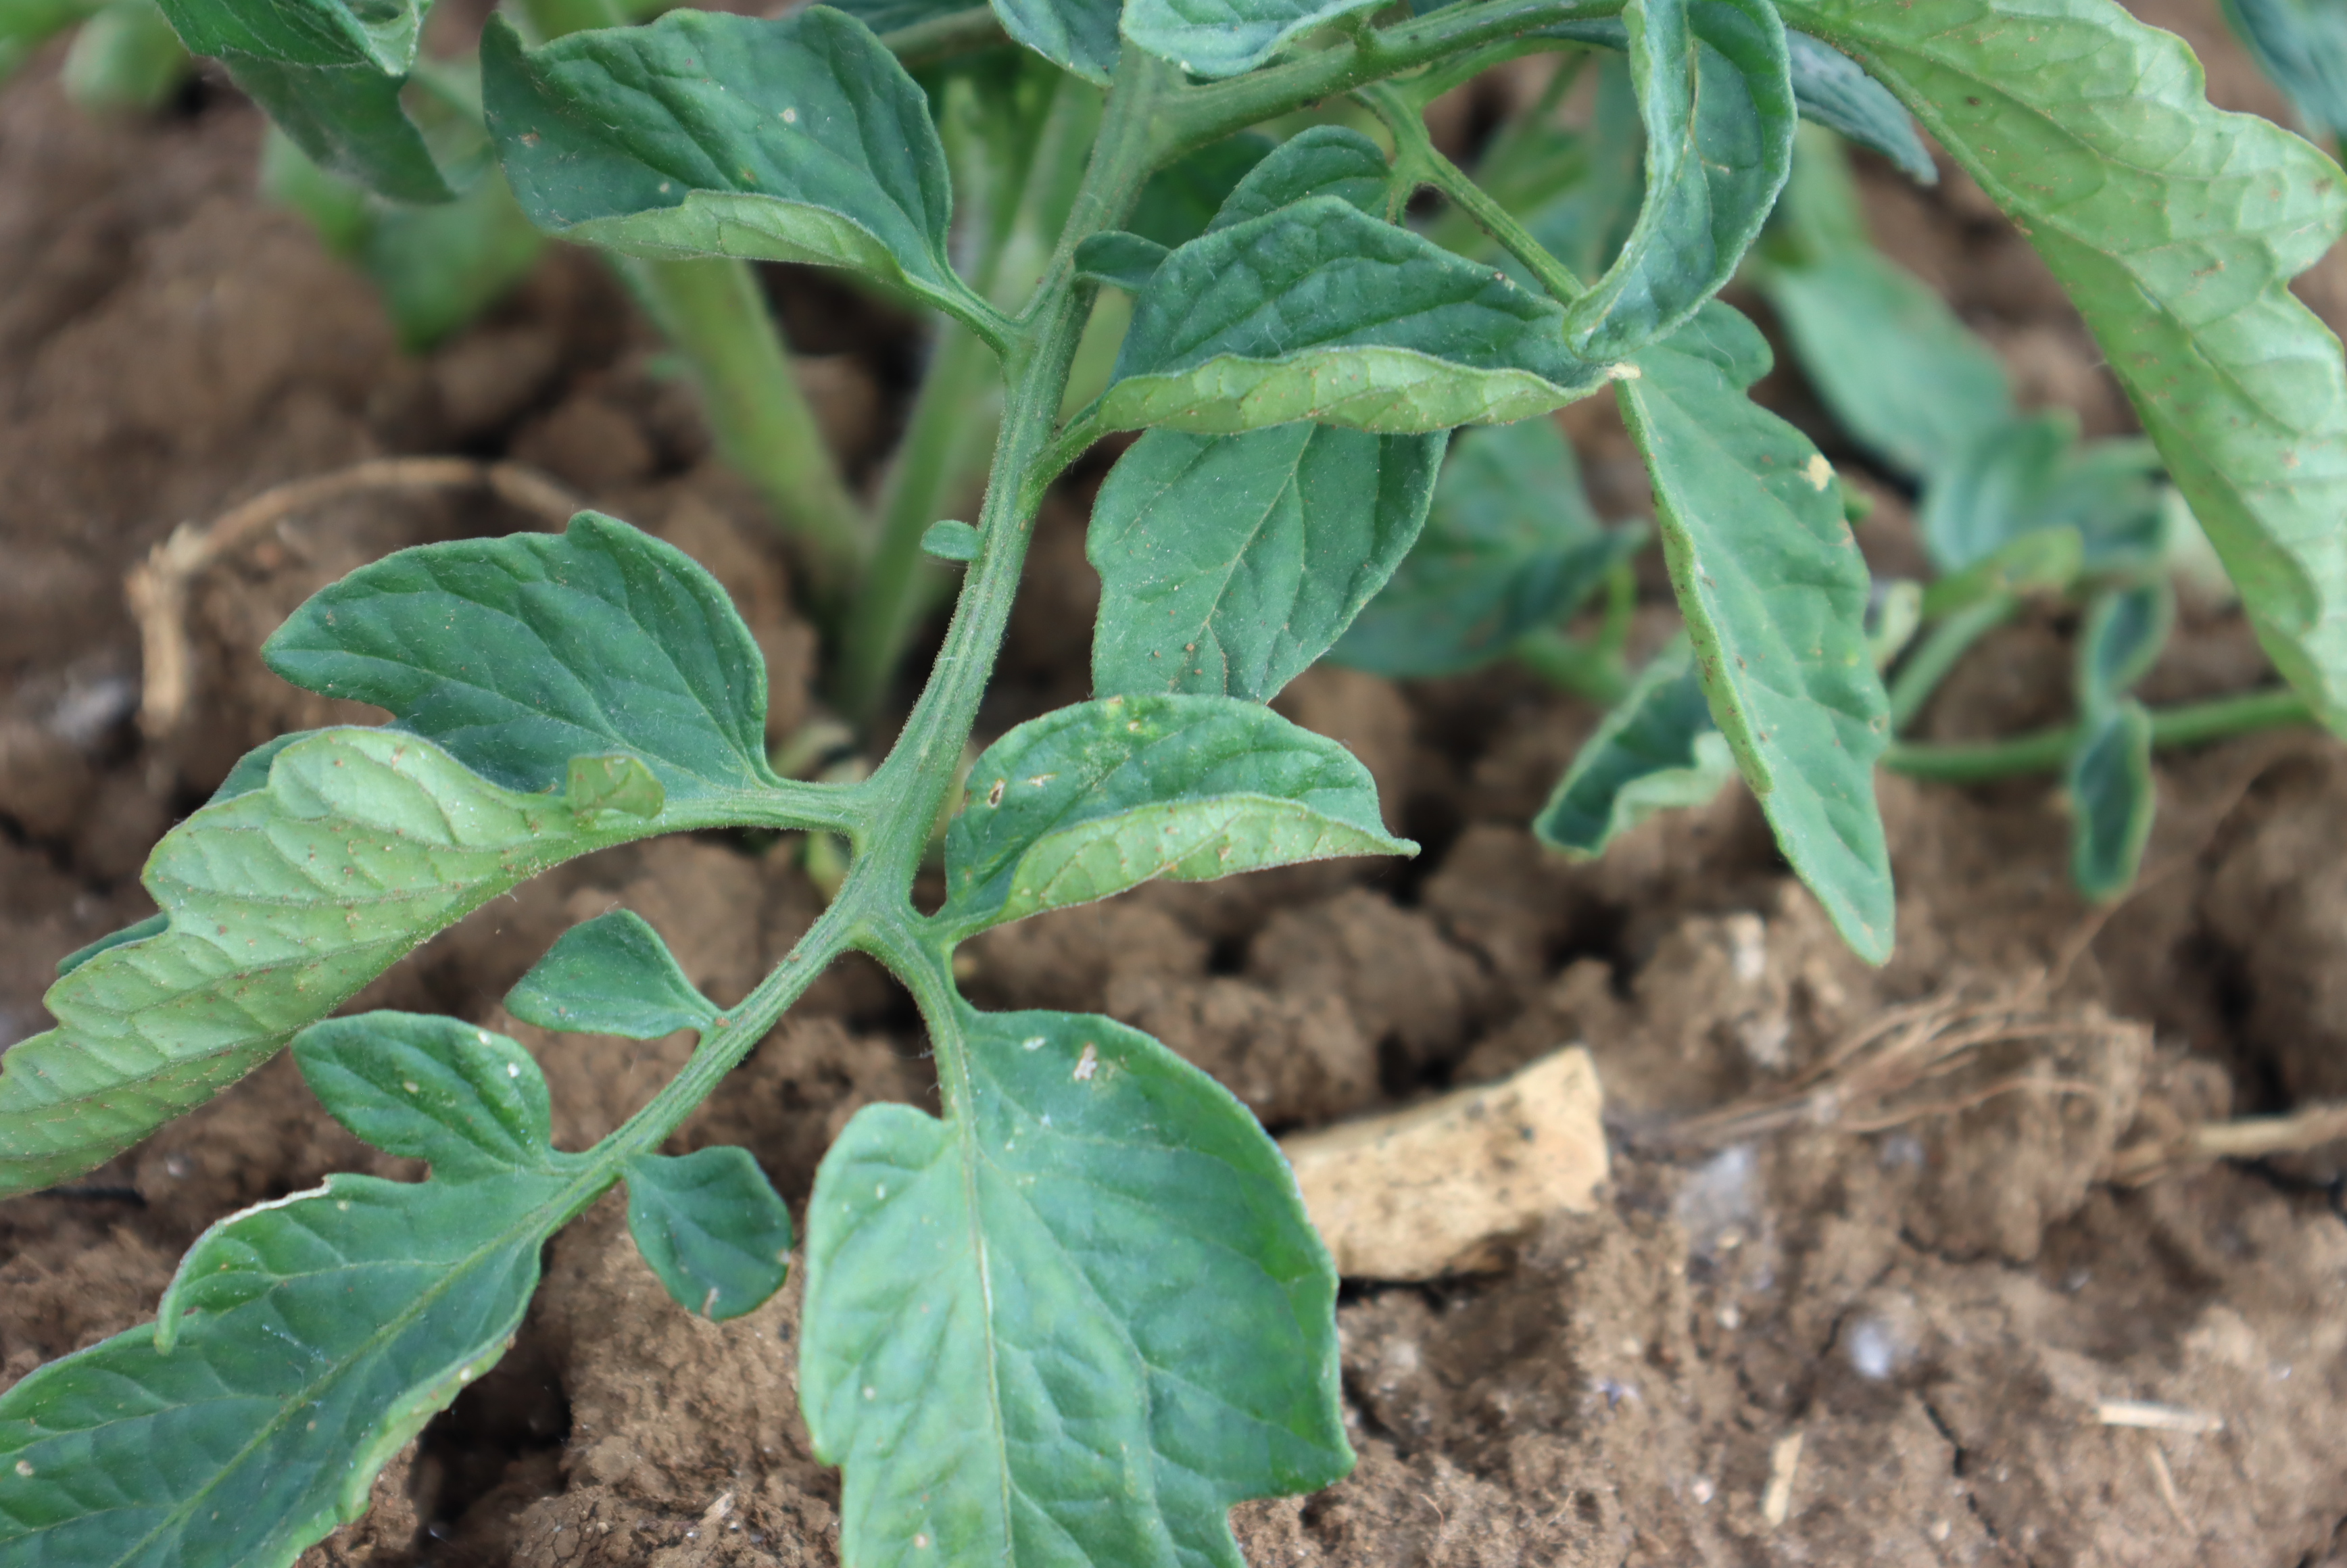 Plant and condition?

tomato, phytophagous, water stress
